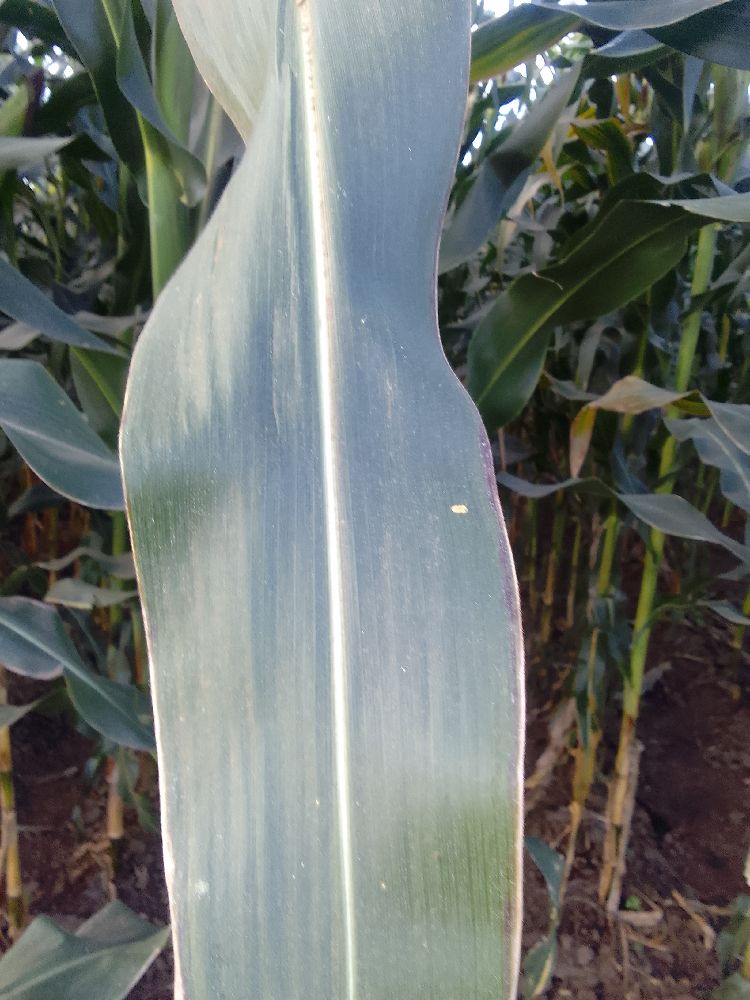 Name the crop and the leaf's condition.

maize, healthy
